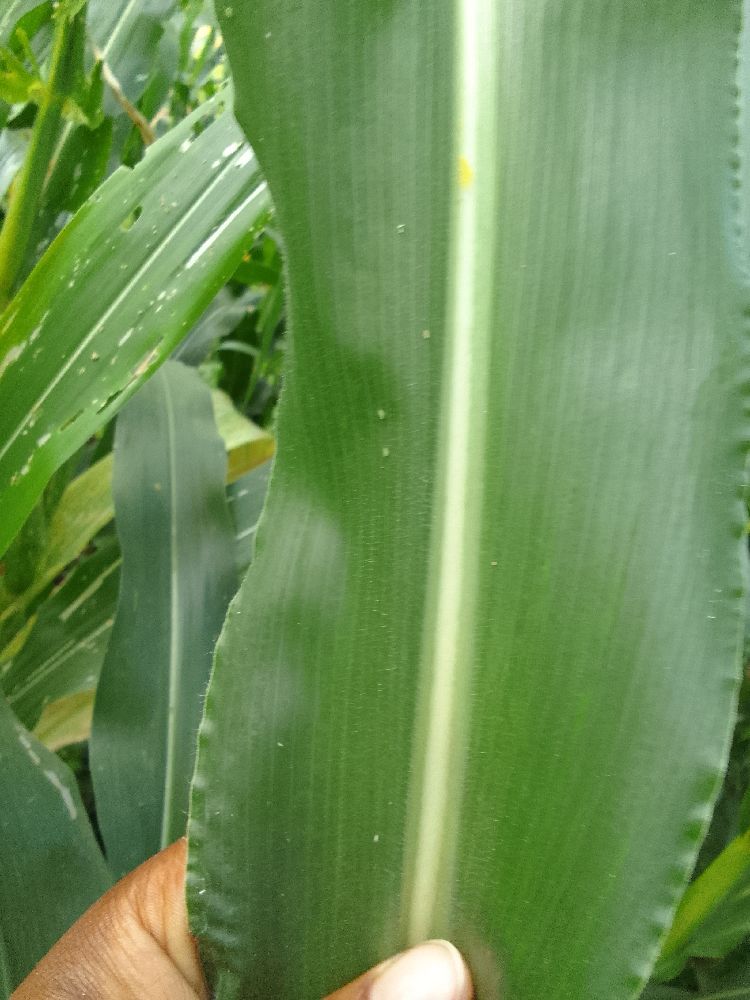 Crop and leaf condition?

maize, healthy
